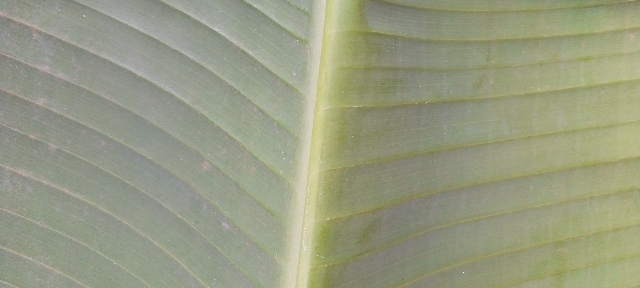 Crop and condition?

banana, healthy
